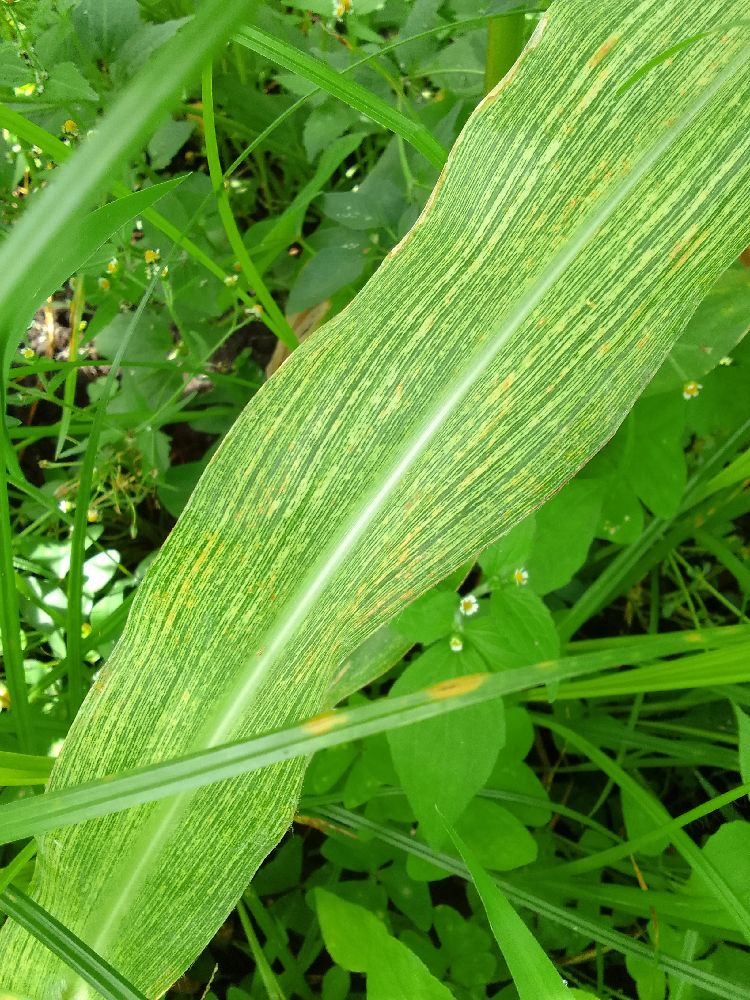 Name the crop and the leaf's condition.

maize, maize streak virus
